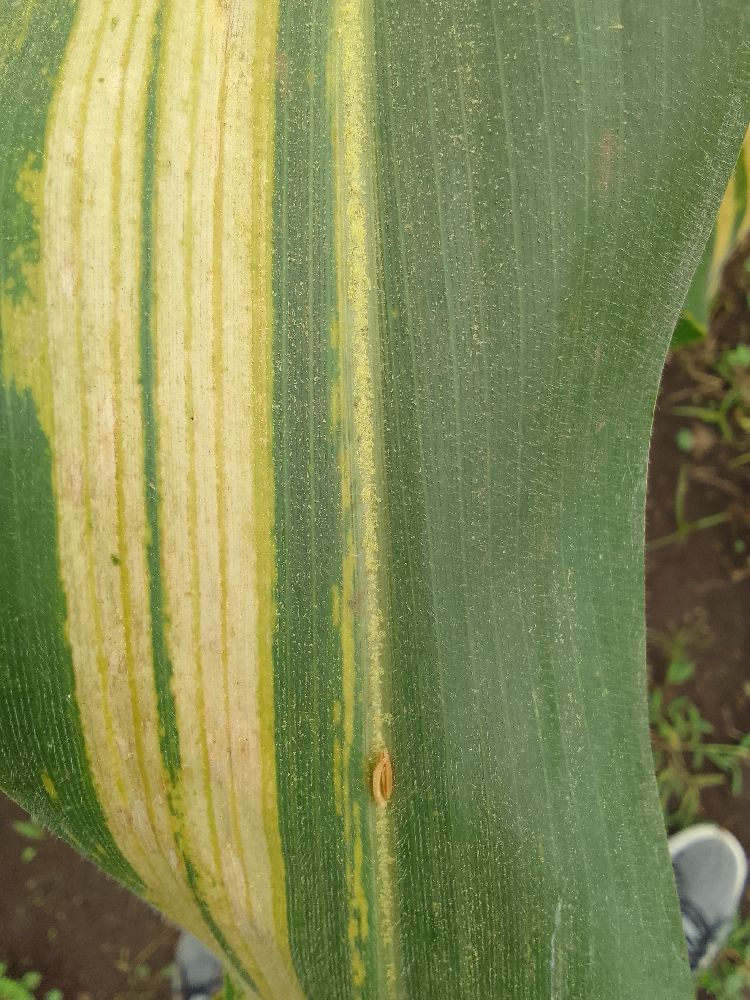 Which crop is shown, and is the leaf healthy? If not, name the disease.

maize, maize lethal necrosis
